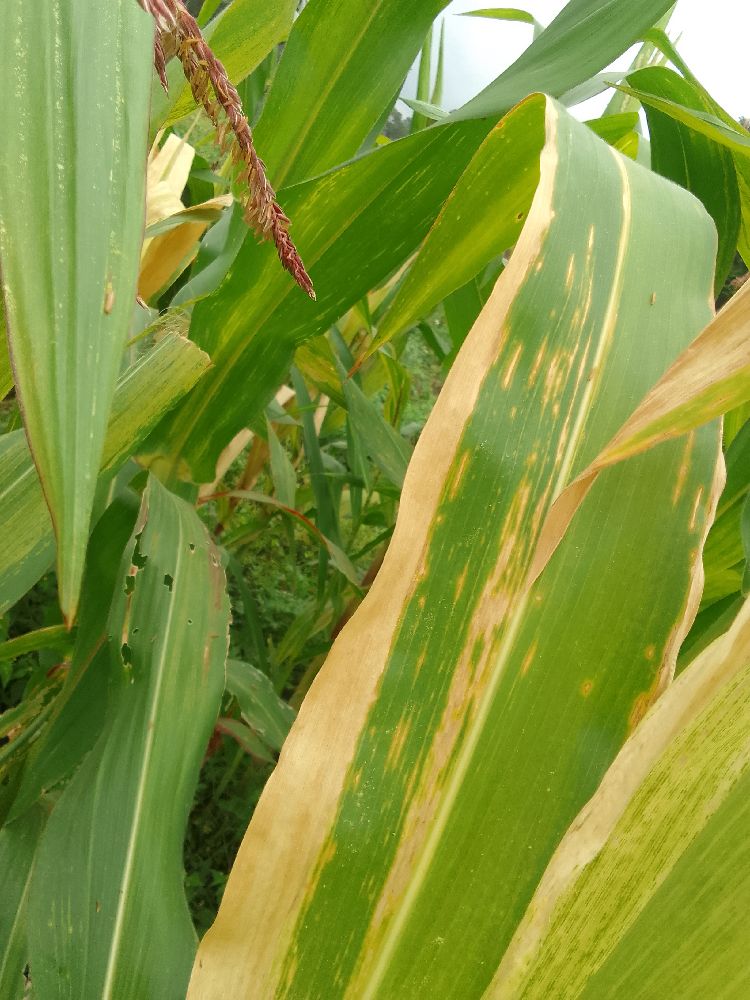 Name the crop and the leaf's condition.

maize, maize lethal necrosis
